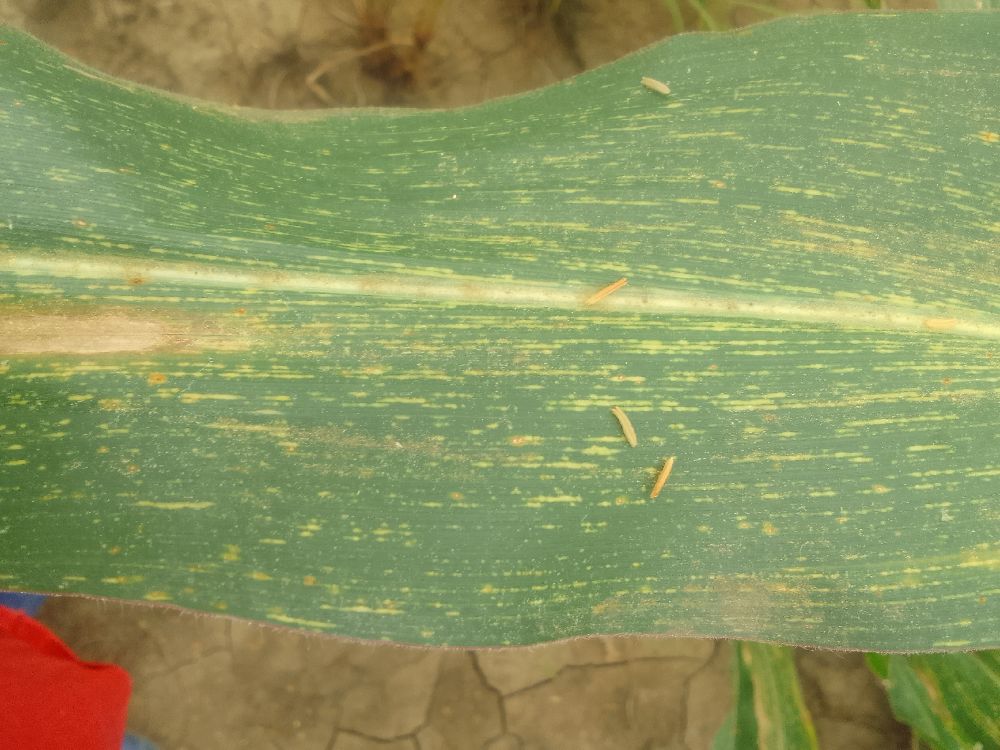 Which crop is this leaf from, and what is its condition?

maize, maize streak virus
